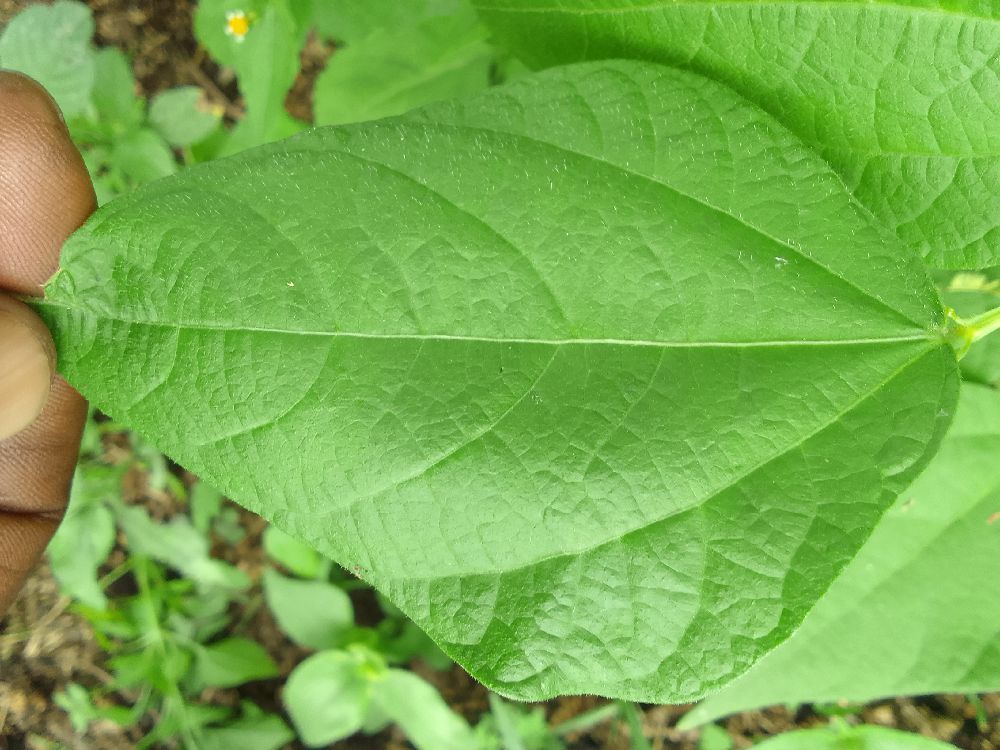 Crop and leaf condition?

common bean, healthy
